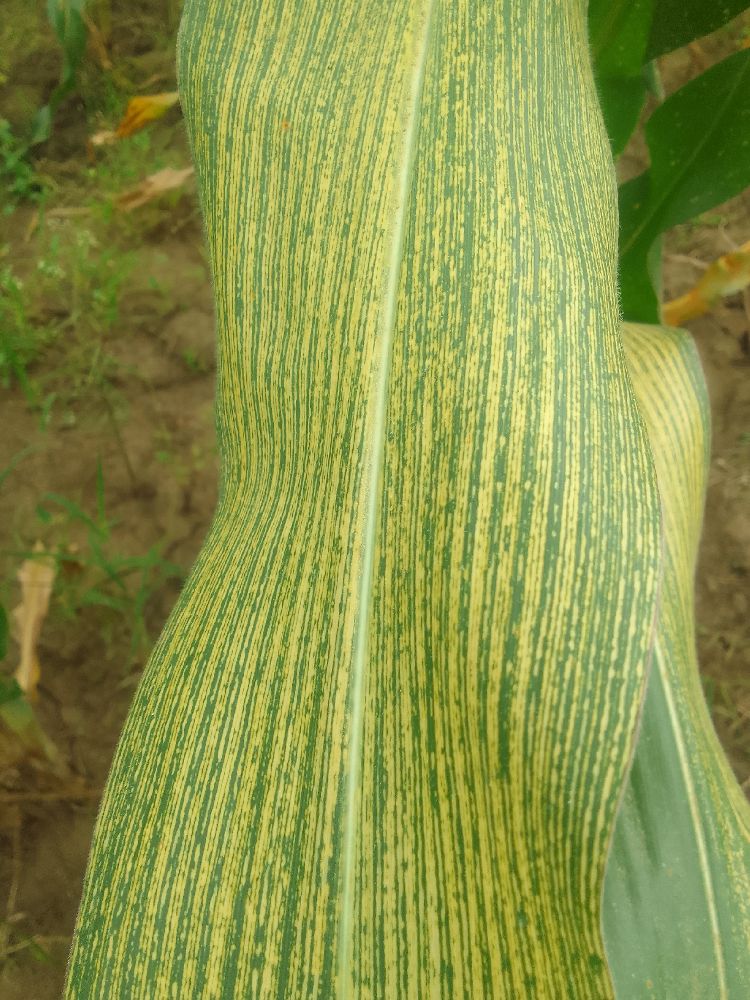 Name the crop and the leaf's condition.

maize, maize streak virus
